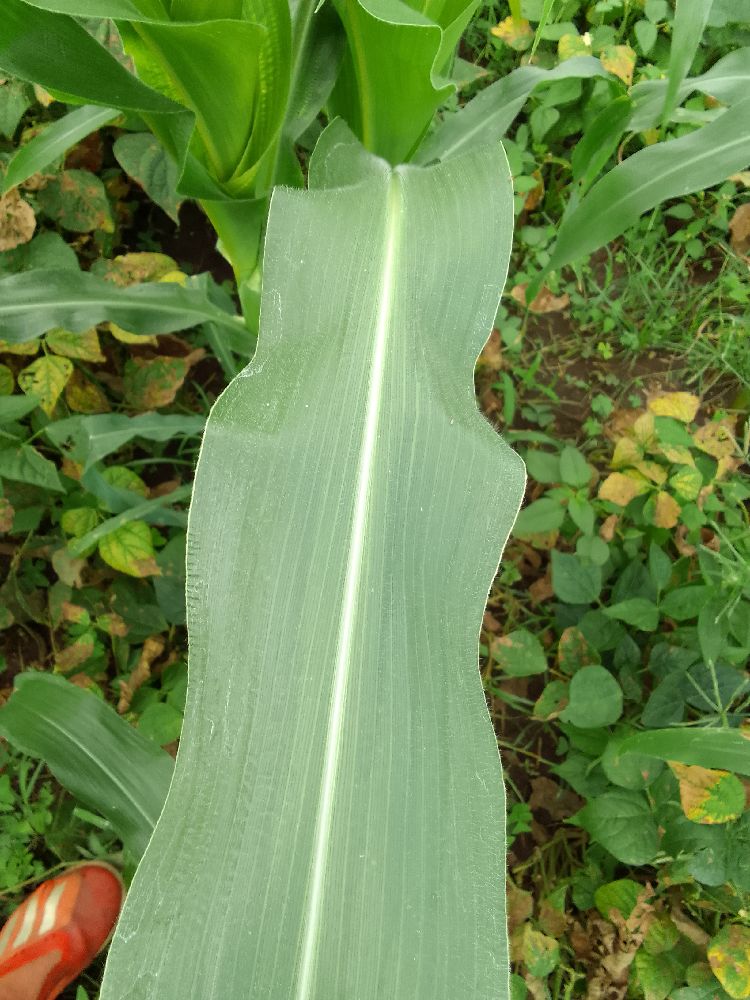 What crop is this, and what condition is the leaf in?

maize, healthy
